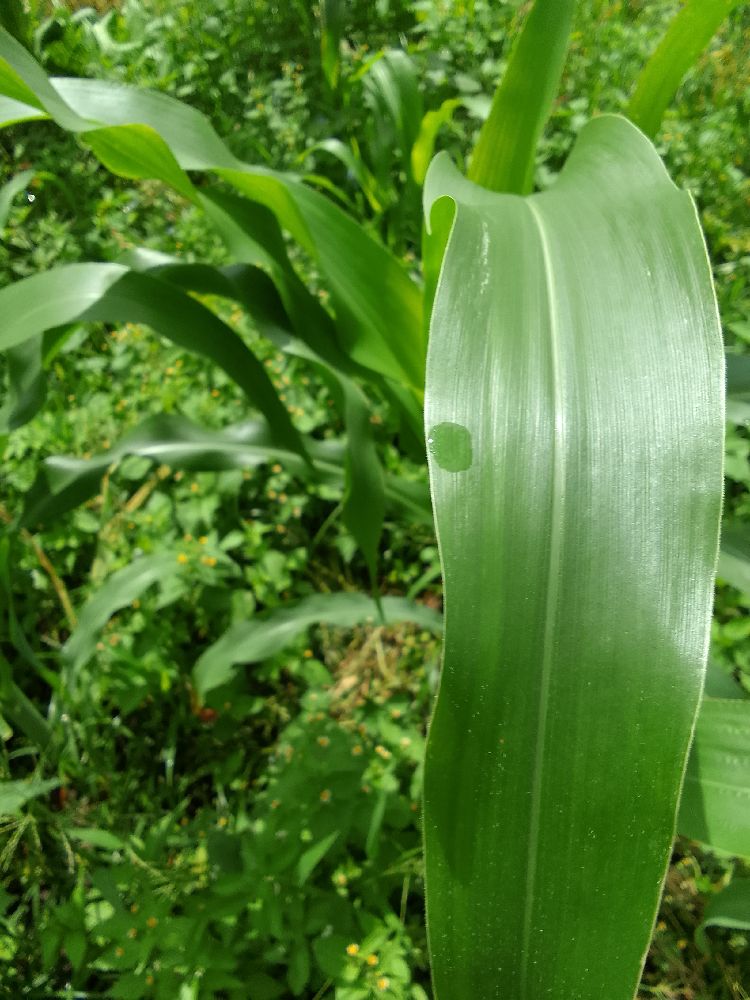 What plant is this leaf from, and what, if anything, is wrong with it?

maize, healthy
